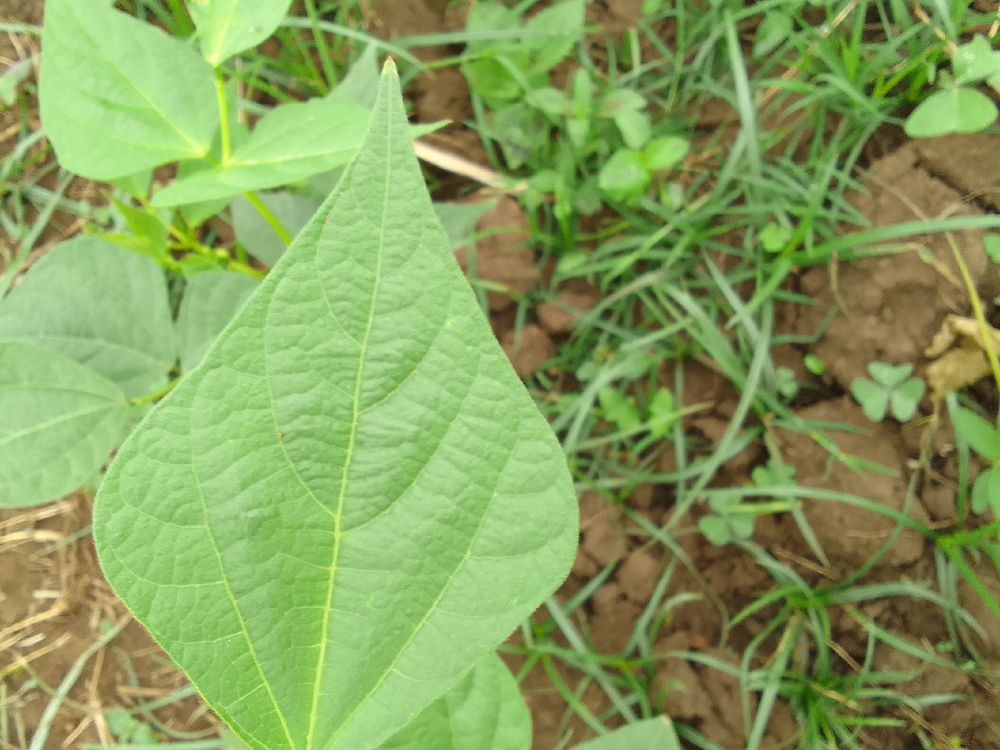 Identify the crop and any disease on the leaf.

common bean, healthy
